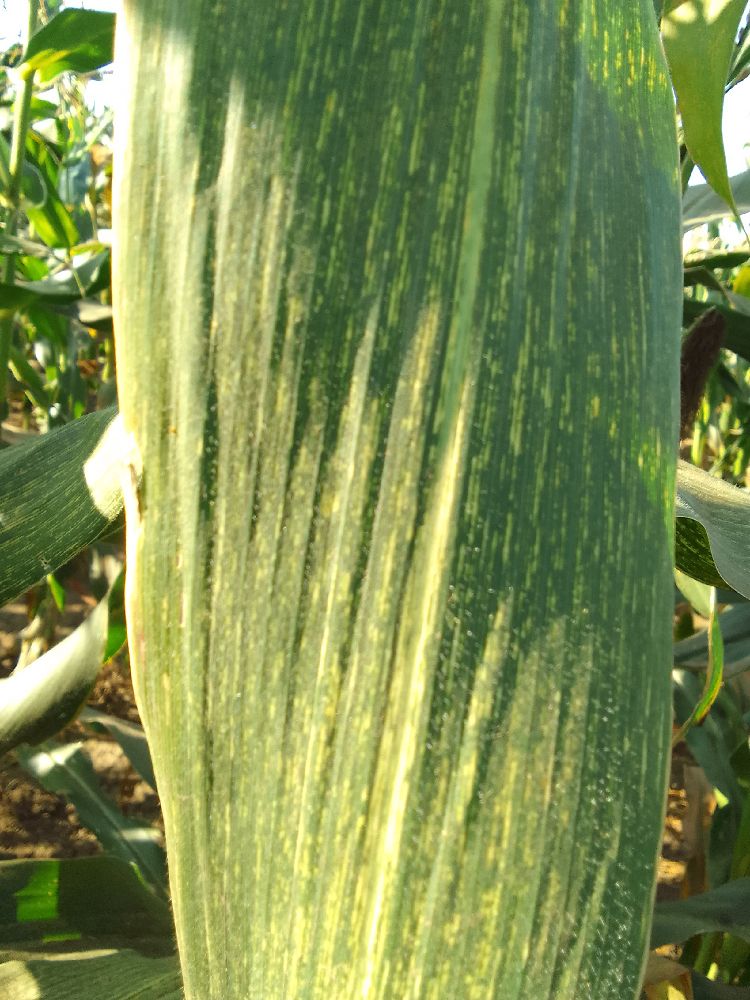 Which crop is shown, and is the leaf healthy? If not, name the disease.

maize, maize streak virus
